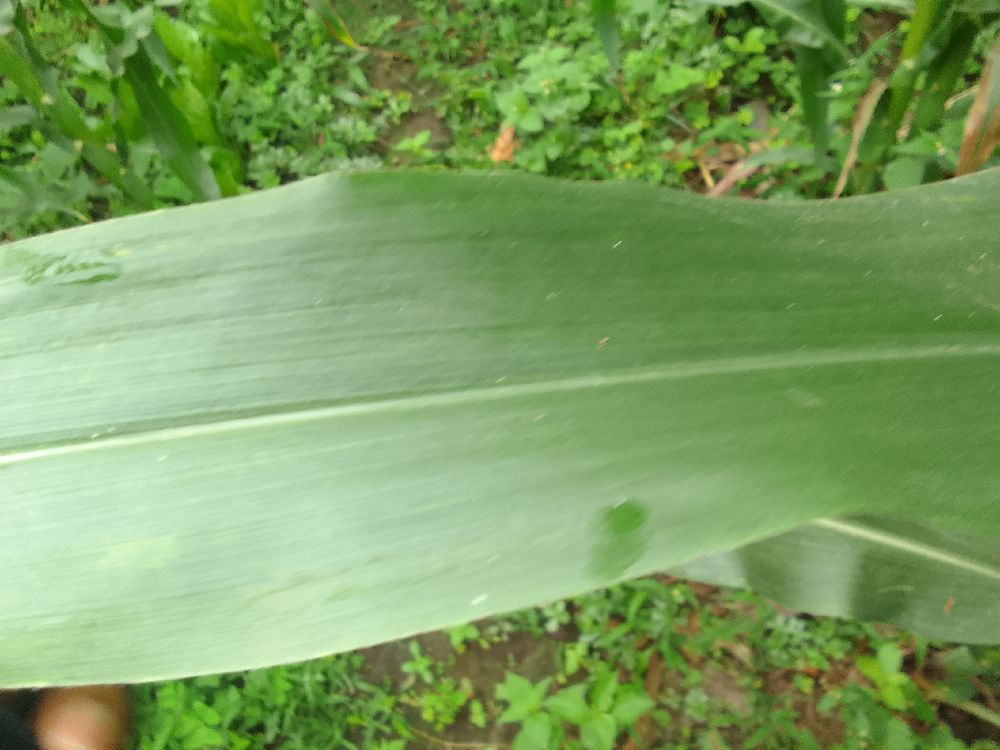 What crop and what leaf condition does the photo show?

maize, healthy
